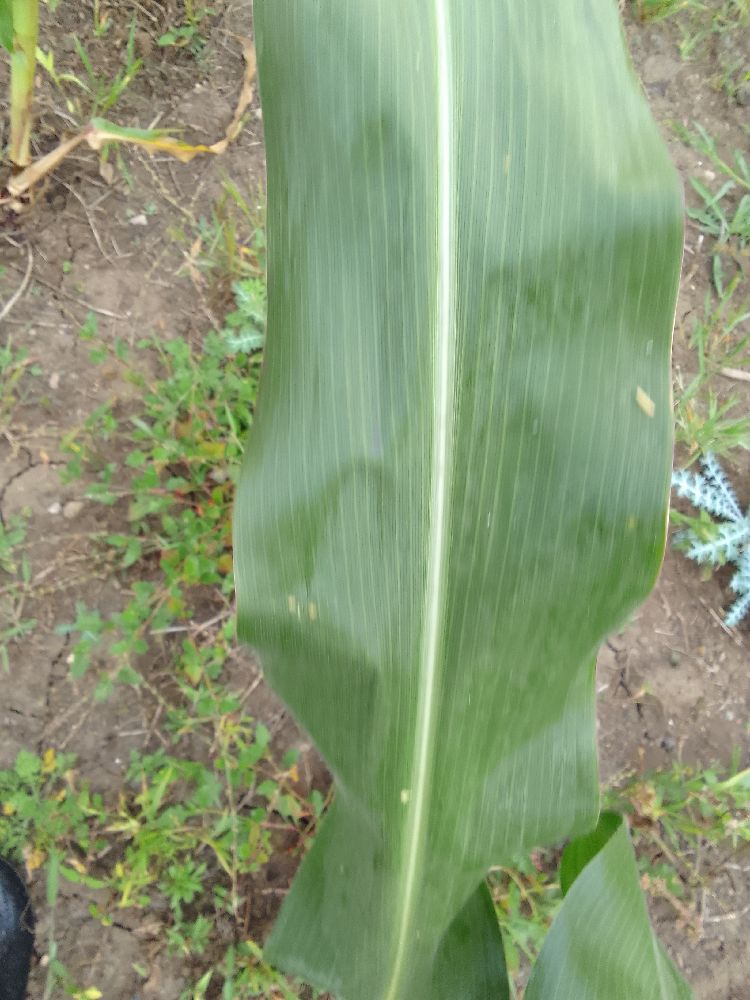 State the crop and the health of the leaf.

maize, healthy
